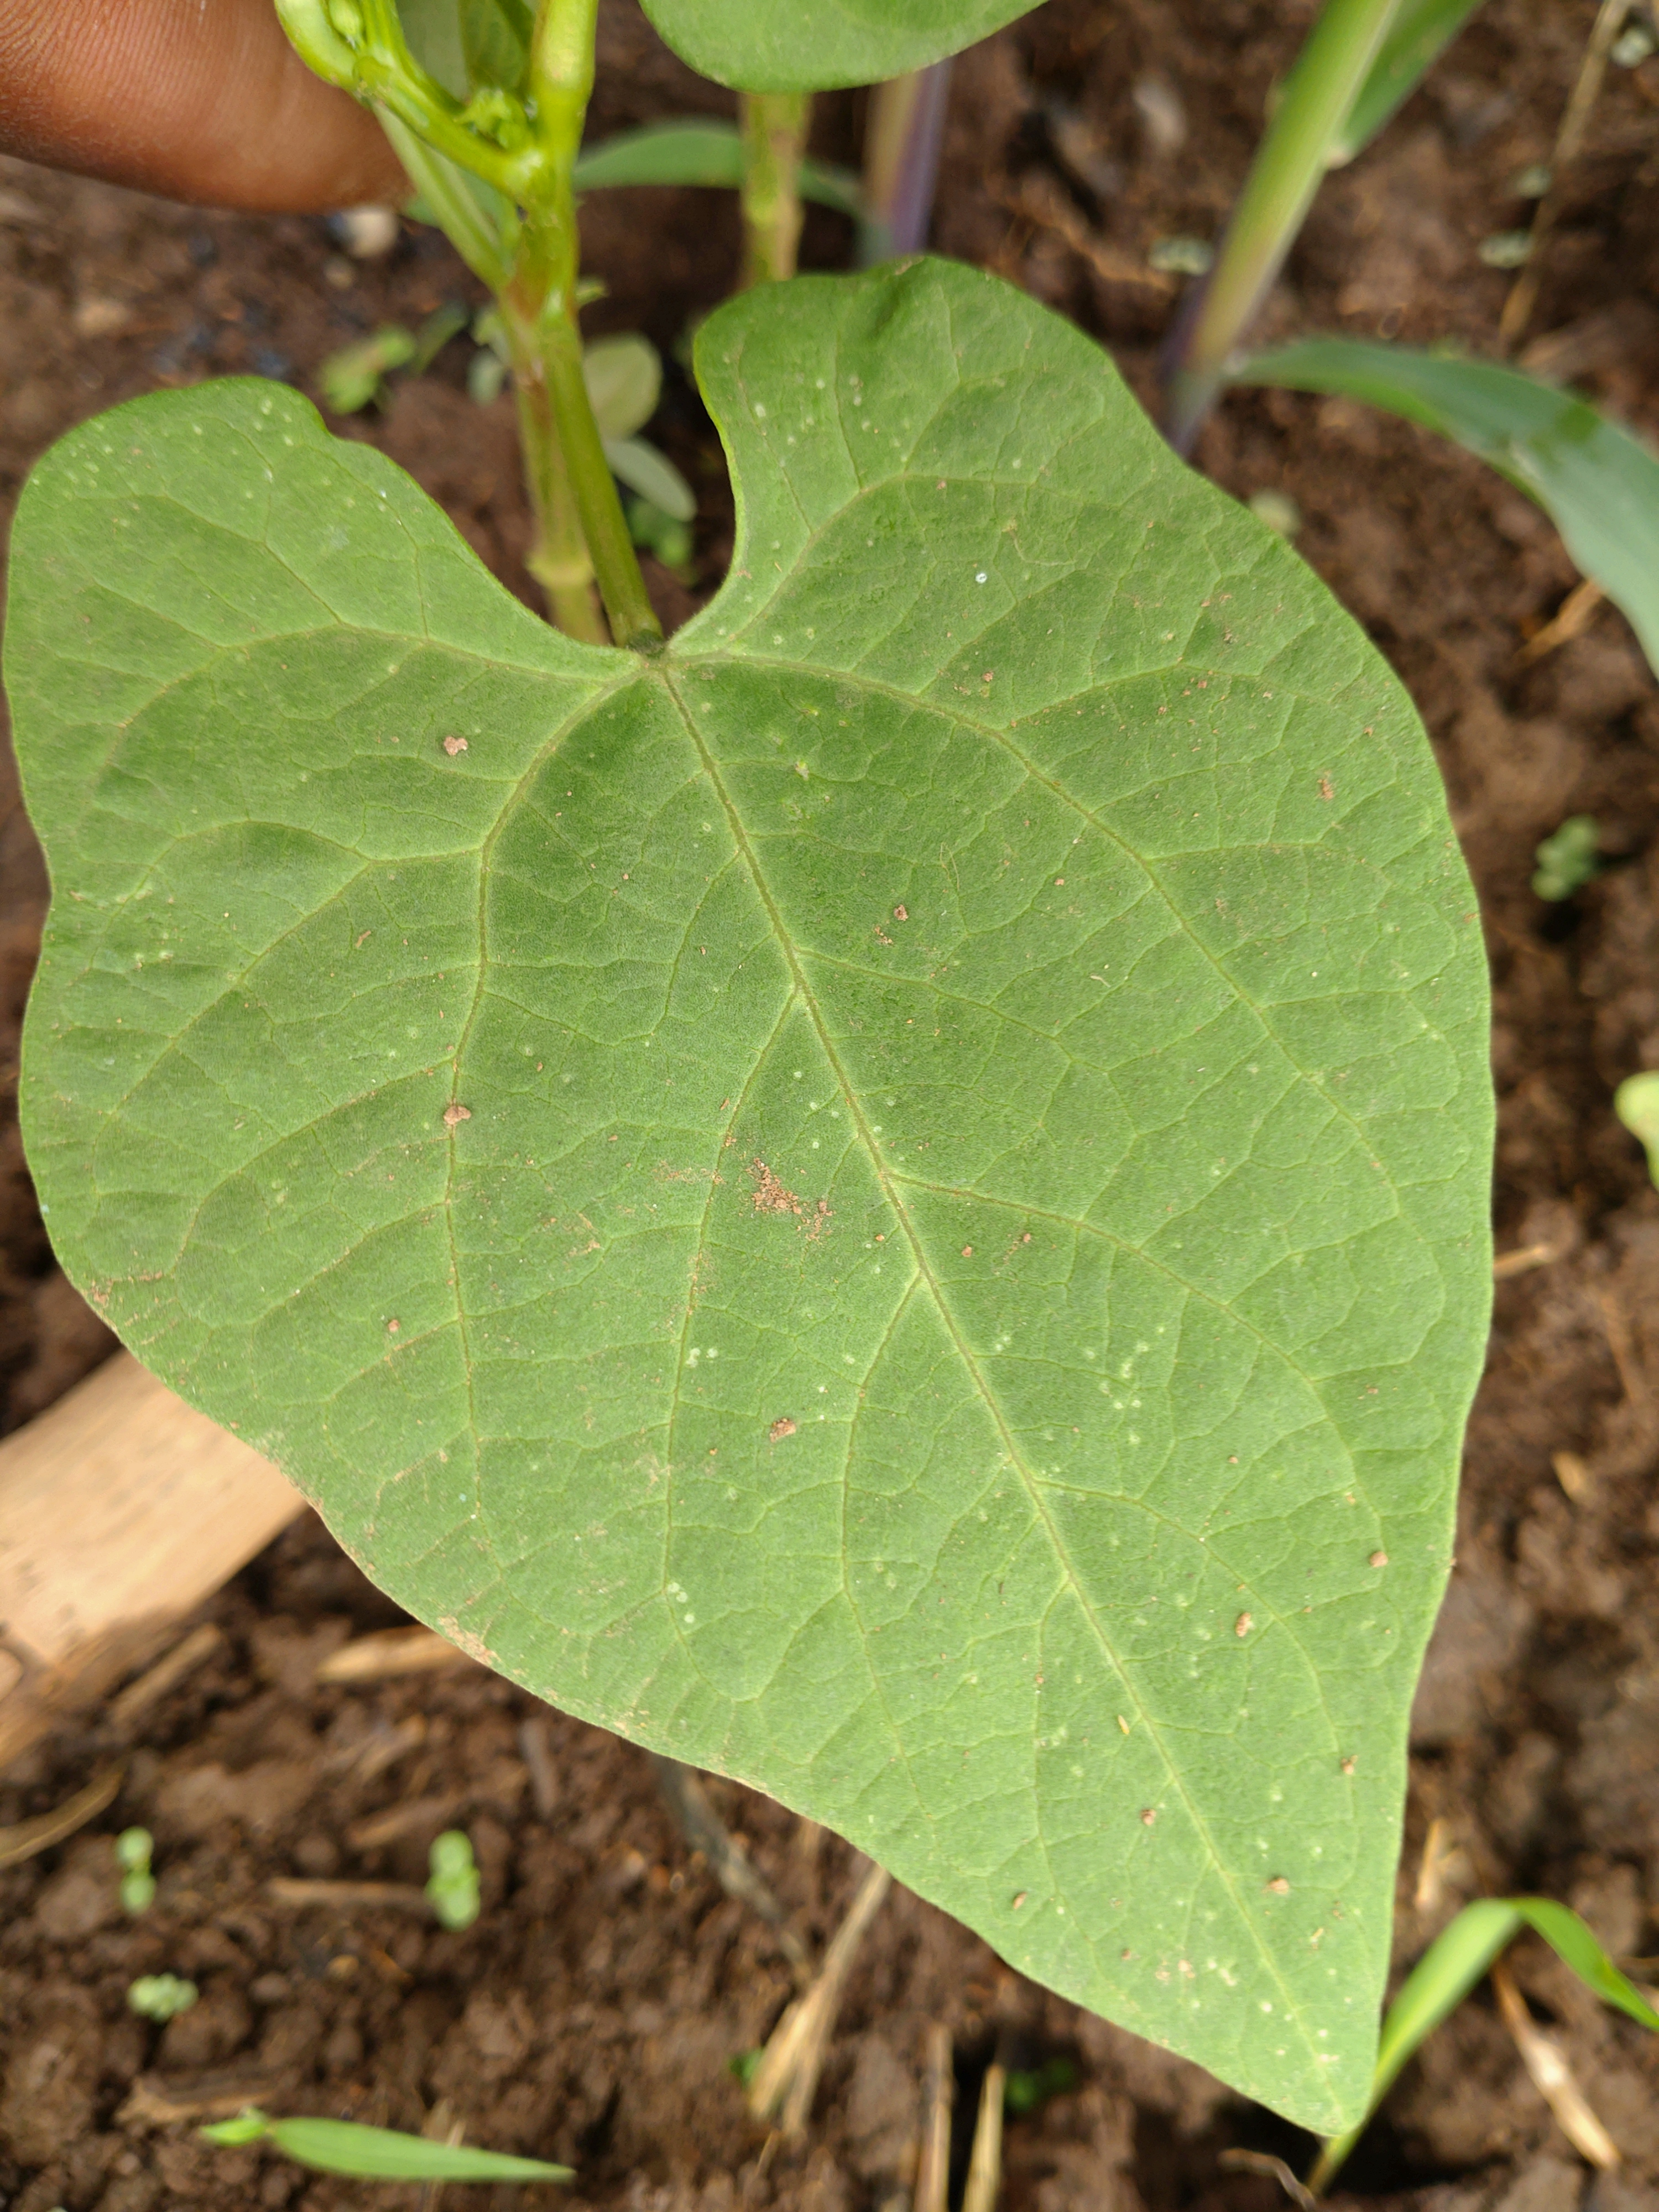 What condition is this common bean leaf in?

healthy
